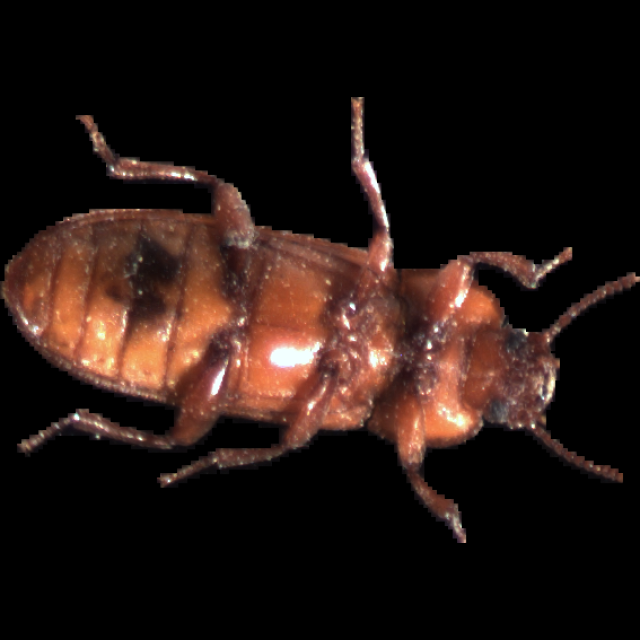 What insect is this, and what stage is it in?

mealworm beetle
